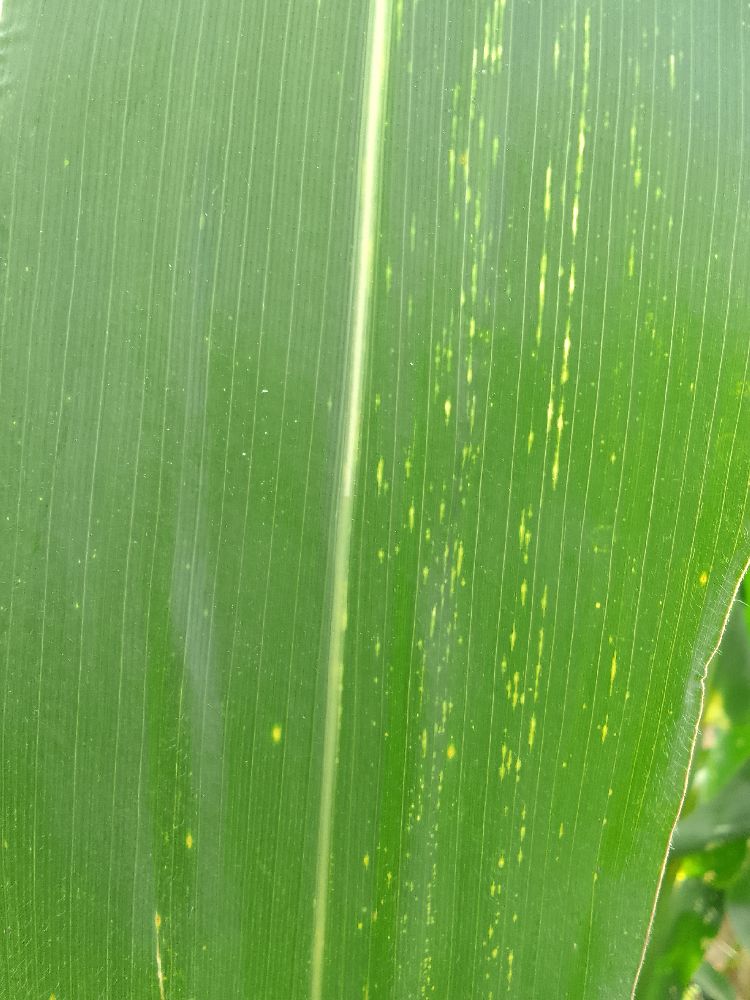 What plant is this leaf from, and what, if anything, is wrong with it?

maize, maize streak virus
